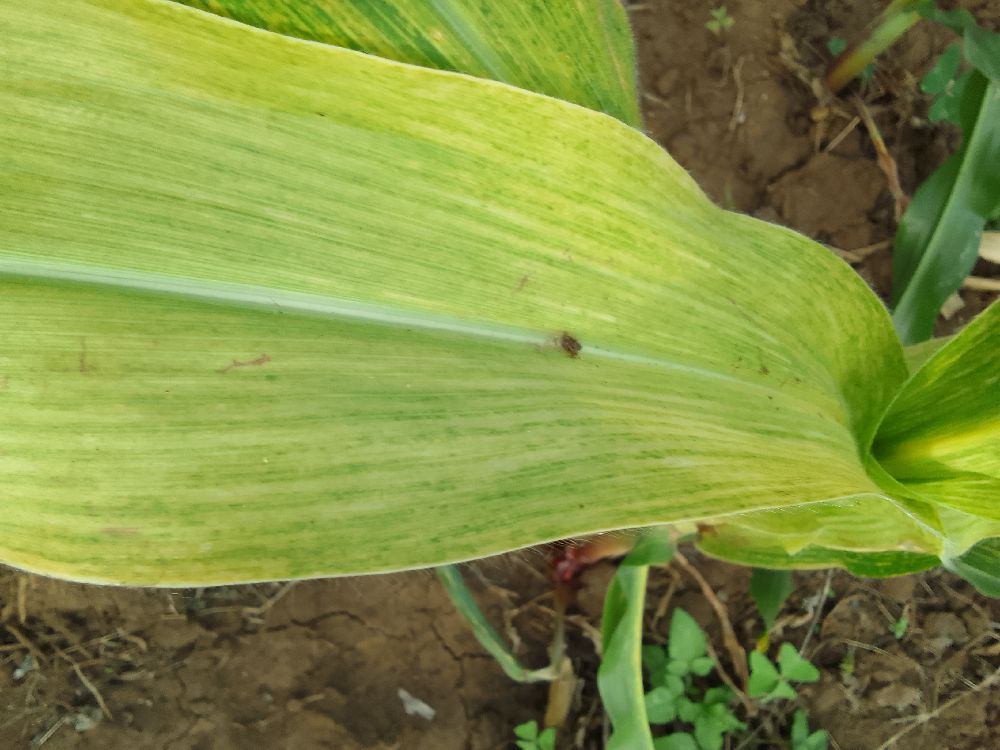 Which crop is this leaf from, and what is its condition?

maize, maize lethal necrosis
